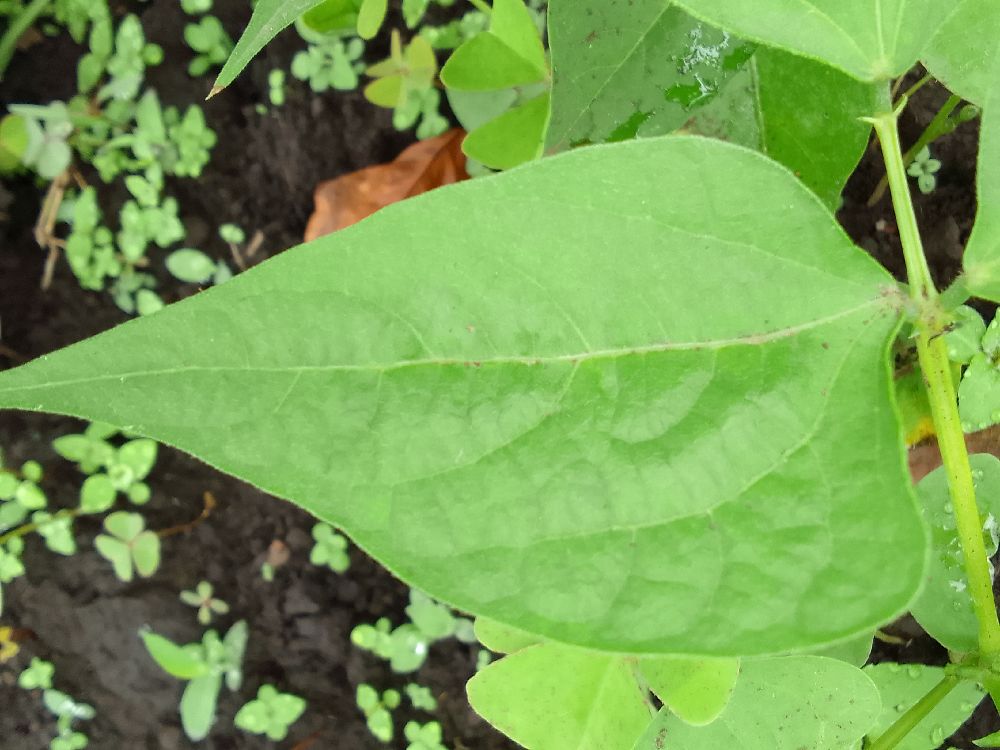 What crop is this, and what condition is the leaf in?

common bean, healthy
